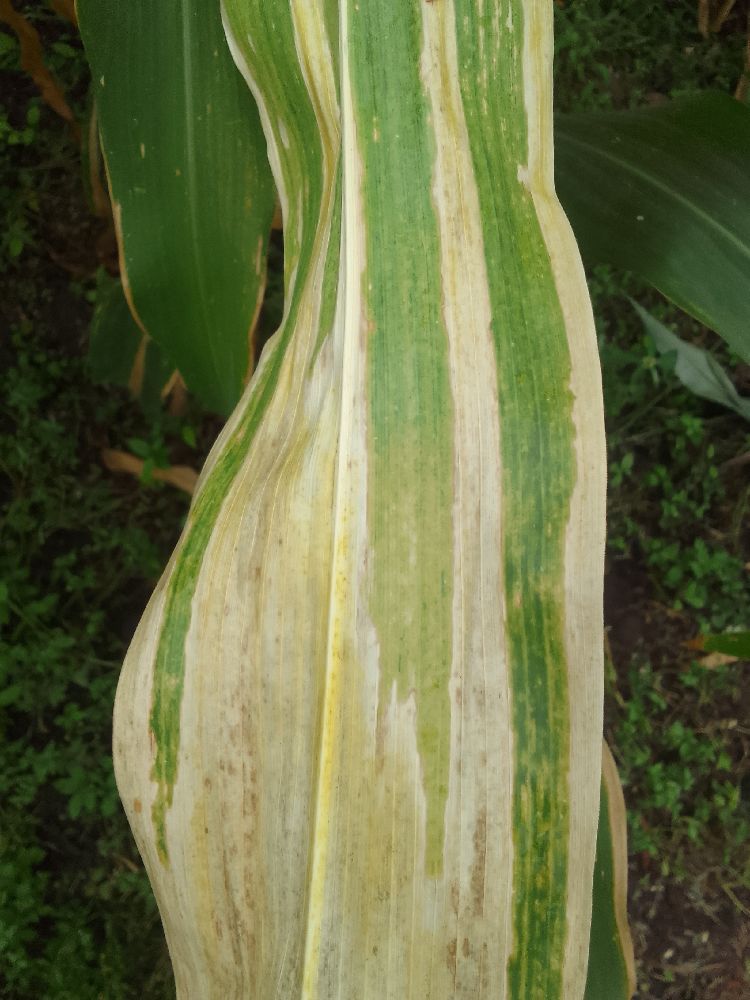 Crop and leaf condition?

maize, maize lethal necrosis
